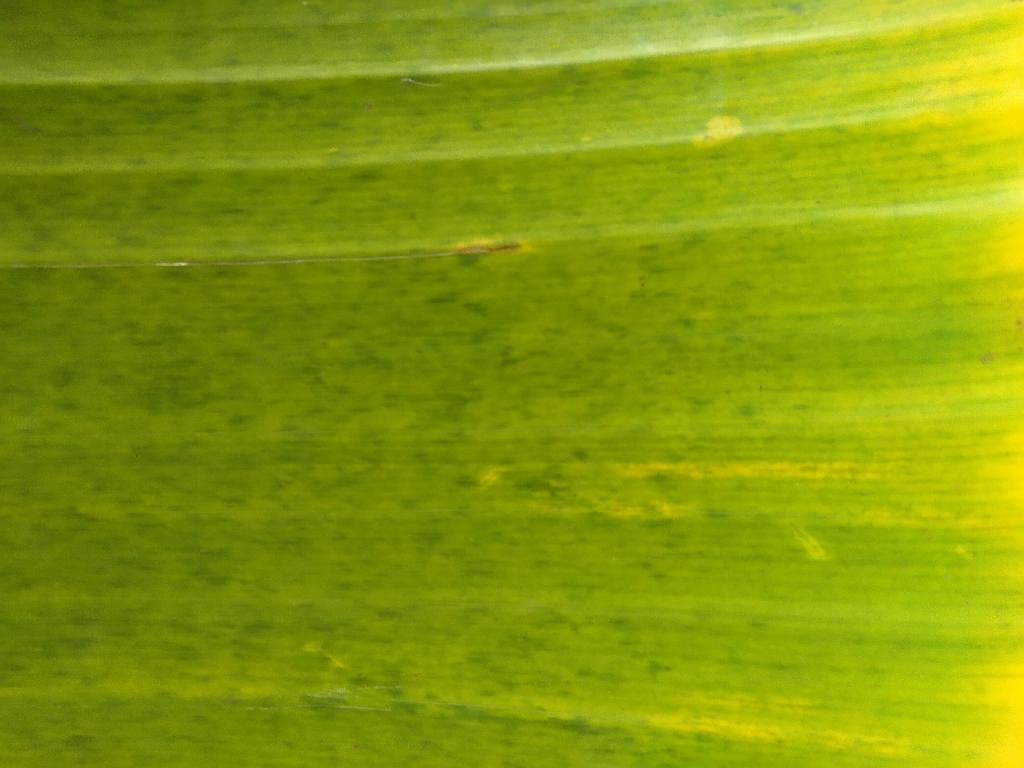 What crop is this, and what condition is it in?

banana, fusarium wilt race 1
